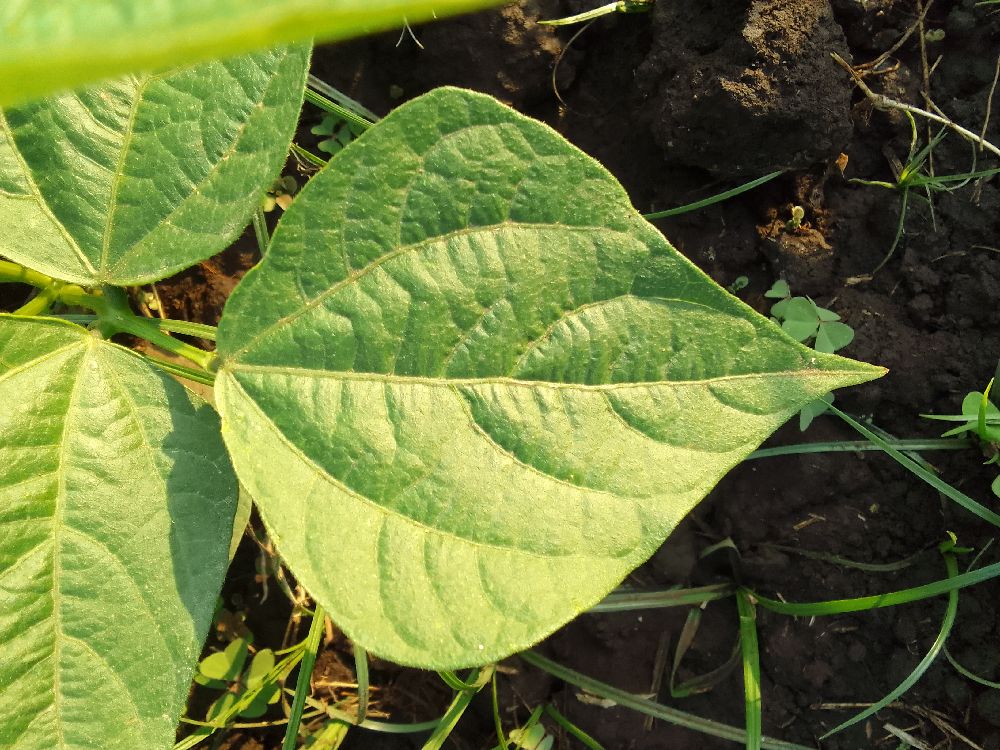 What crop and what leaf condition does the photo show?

common bean, healthy
